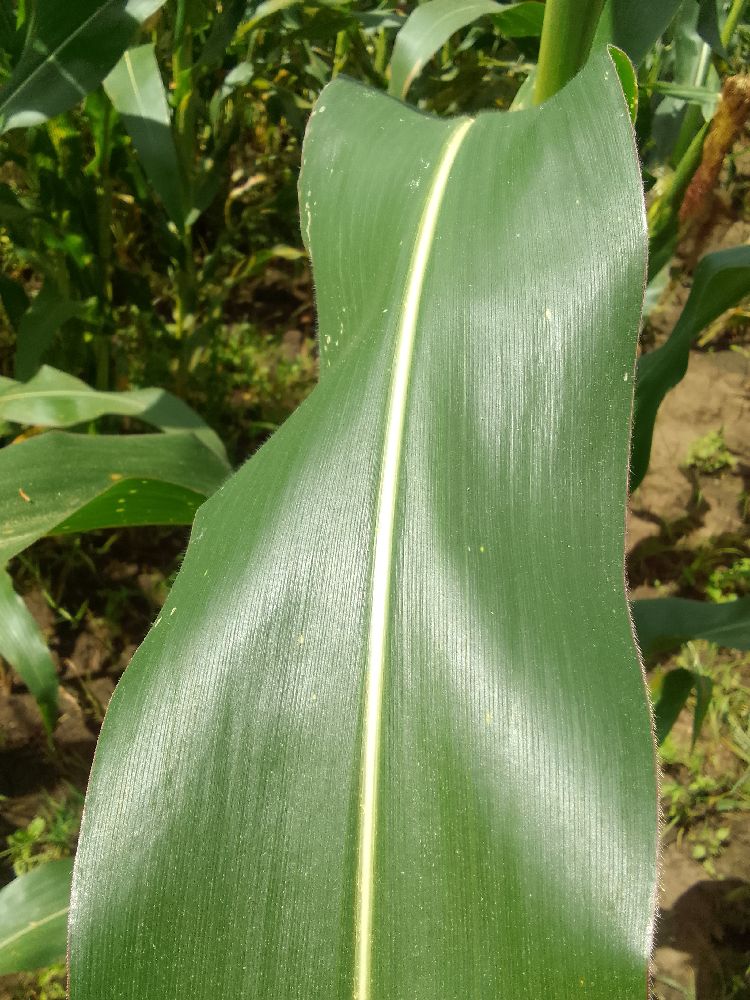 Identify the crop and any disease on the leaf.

maize, healthy
